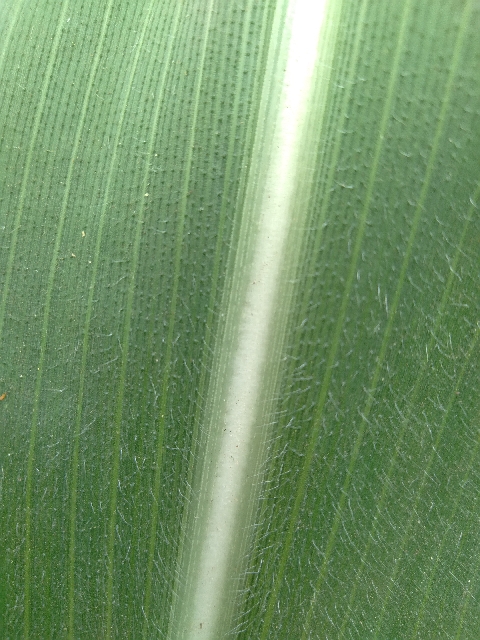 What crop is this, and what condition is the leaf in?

maize, healthy
